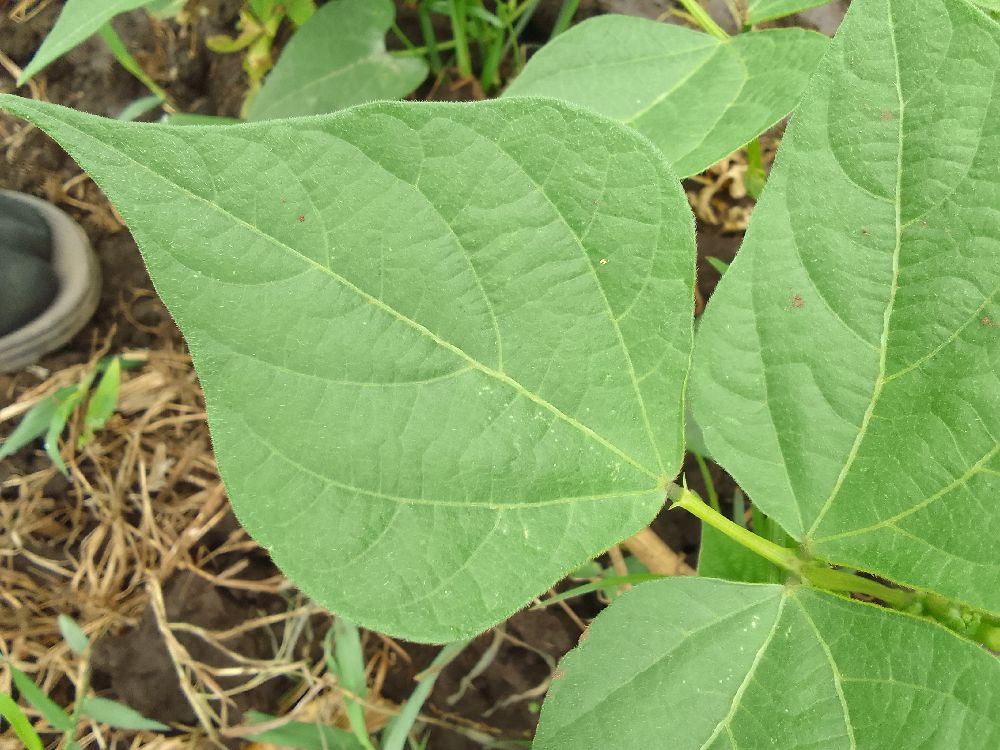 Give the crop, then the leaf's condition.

common bean, healthy
